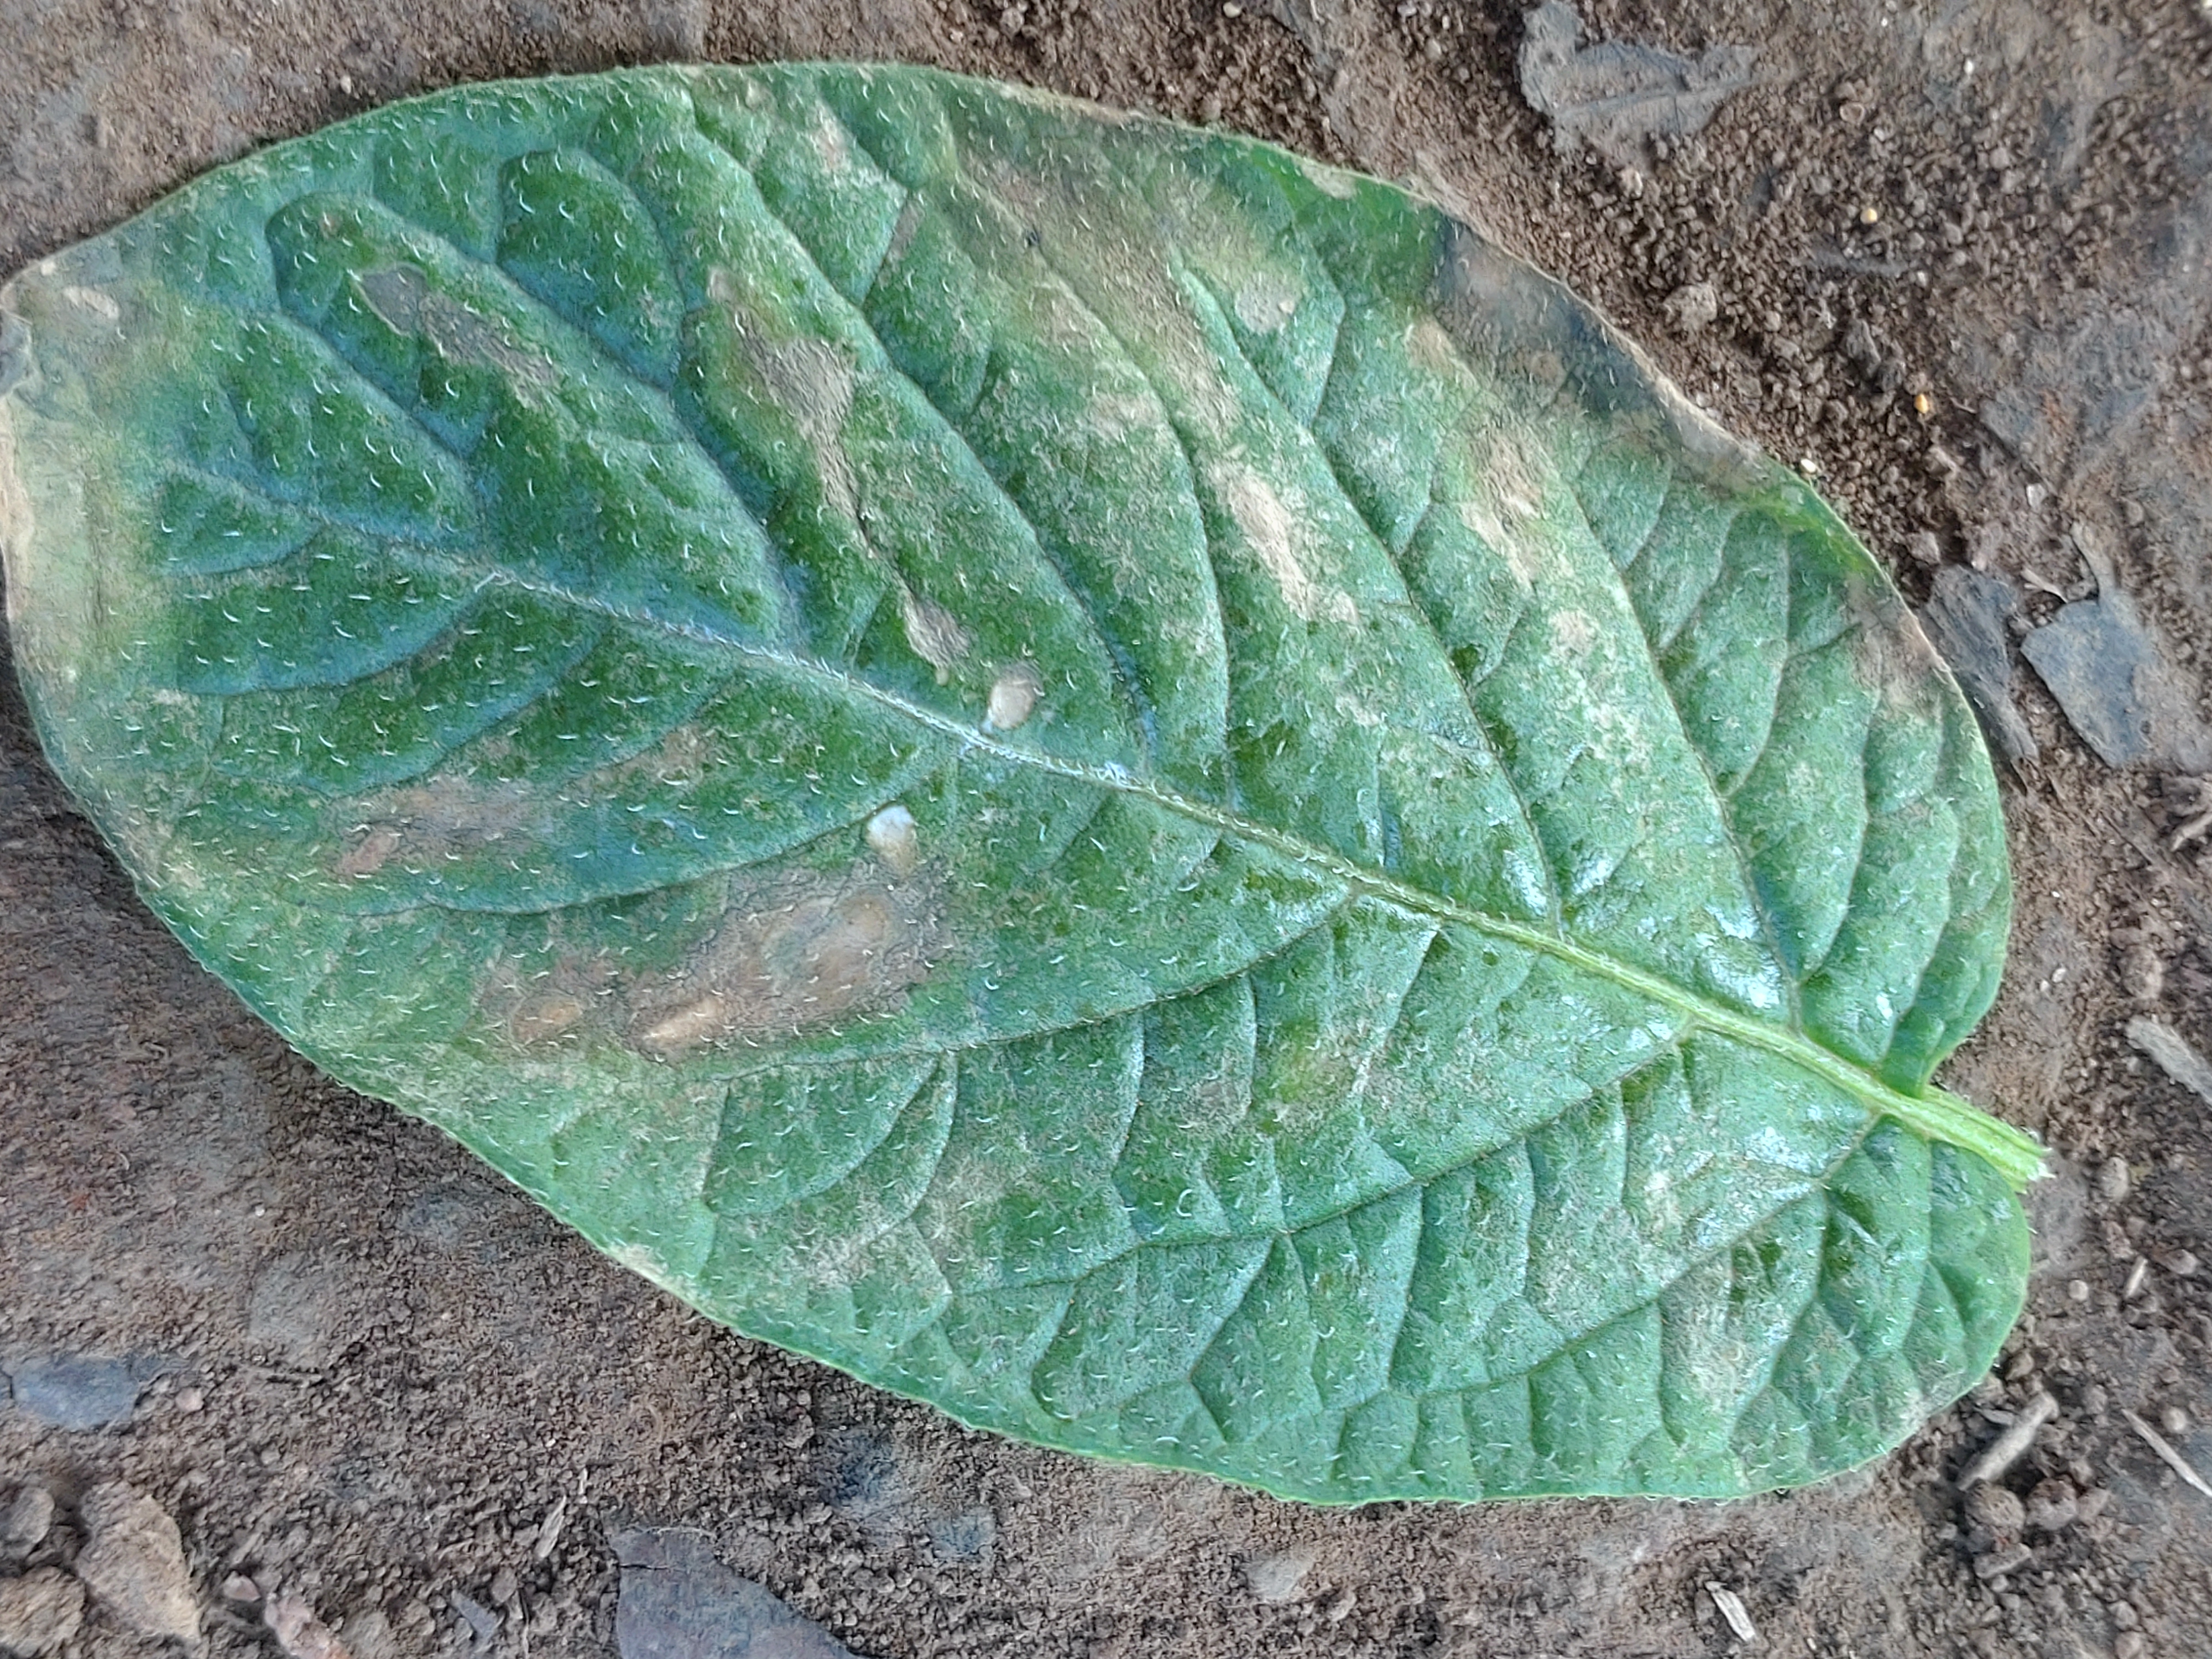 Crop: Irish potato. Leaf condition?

early blight
